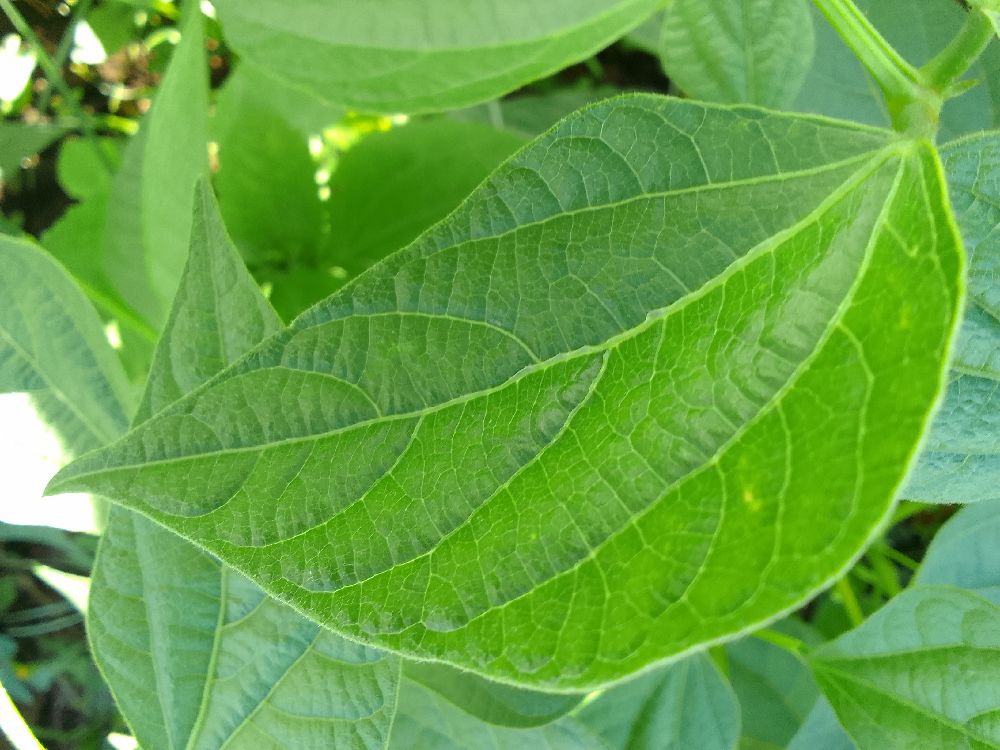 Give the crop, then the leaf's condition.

common bean, healthy
